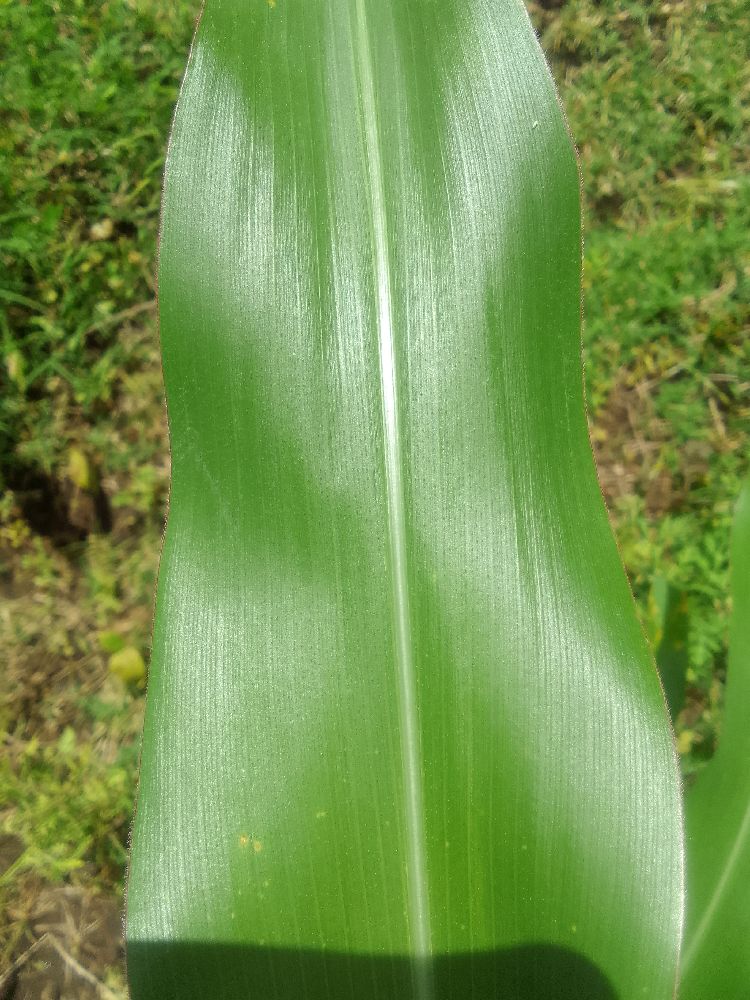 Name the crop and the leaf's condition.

maize, healthy
